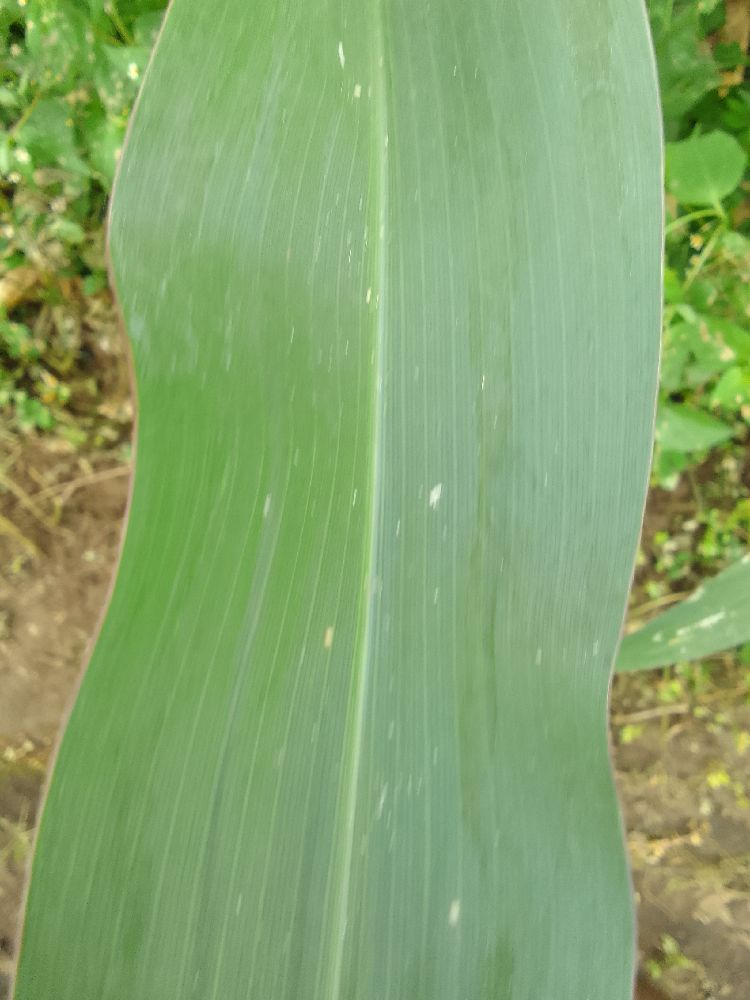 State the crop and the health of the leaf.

maize, healthy
